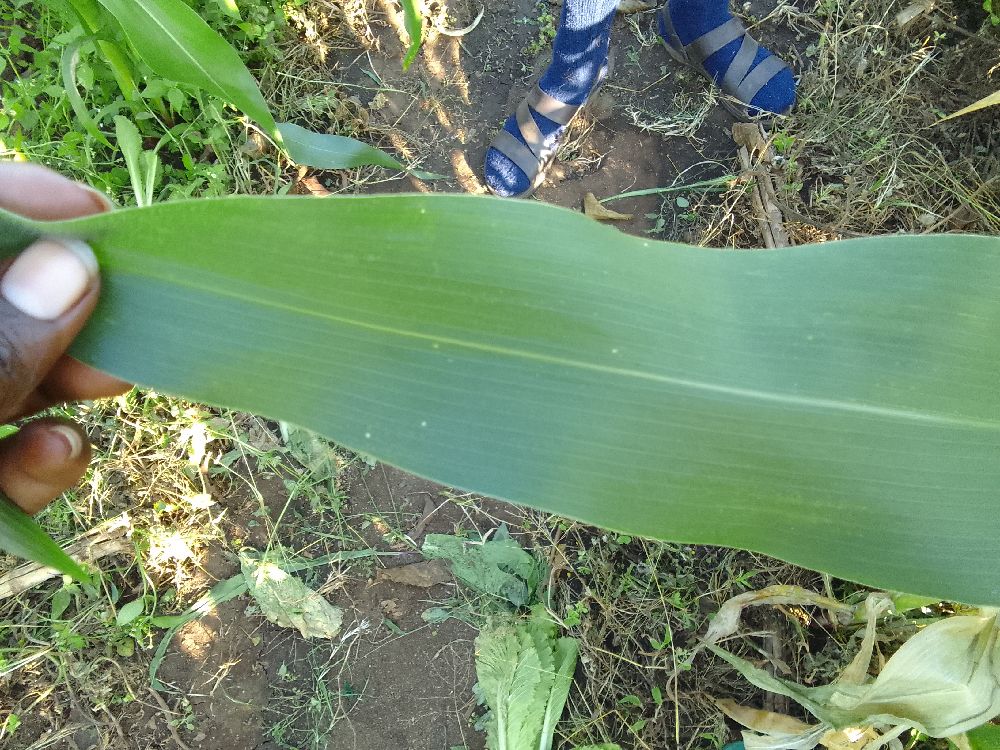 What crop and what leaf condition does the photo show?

maize, healthy
